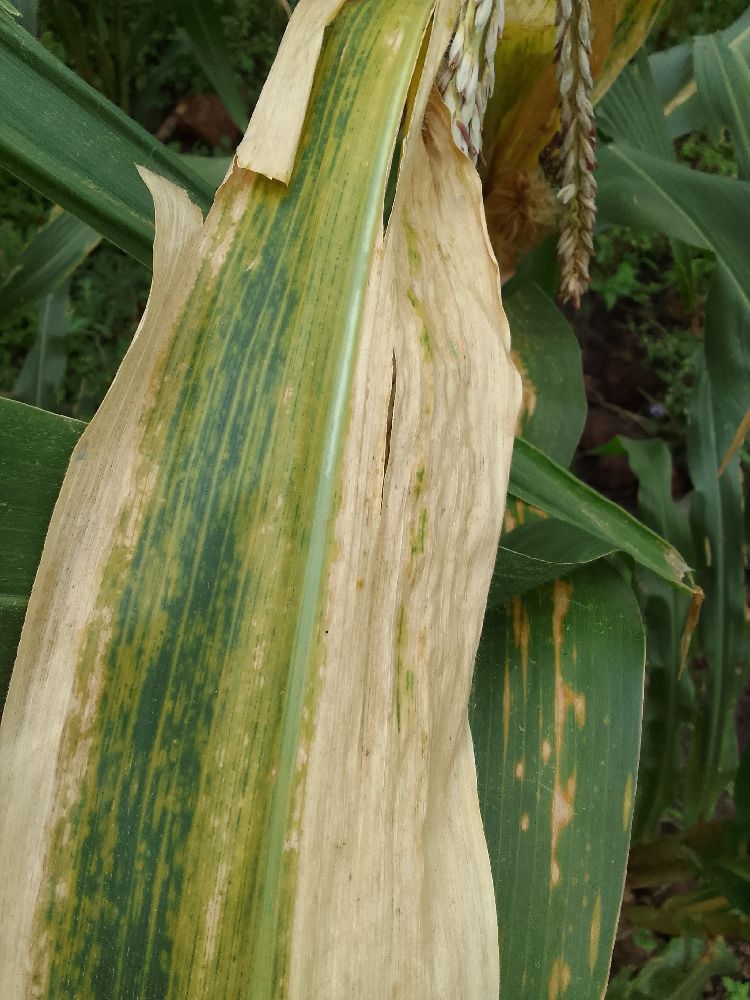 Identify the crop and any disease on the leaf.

maize, maize lethal necrosis
